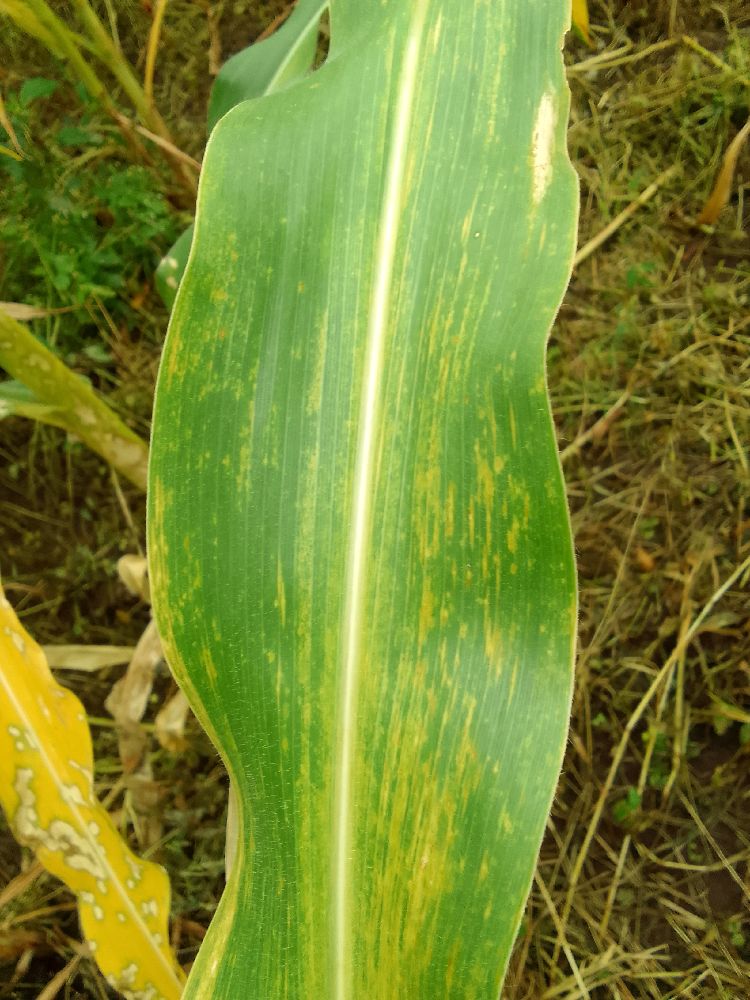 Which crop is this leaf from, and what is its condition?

maize, maize streak virus
